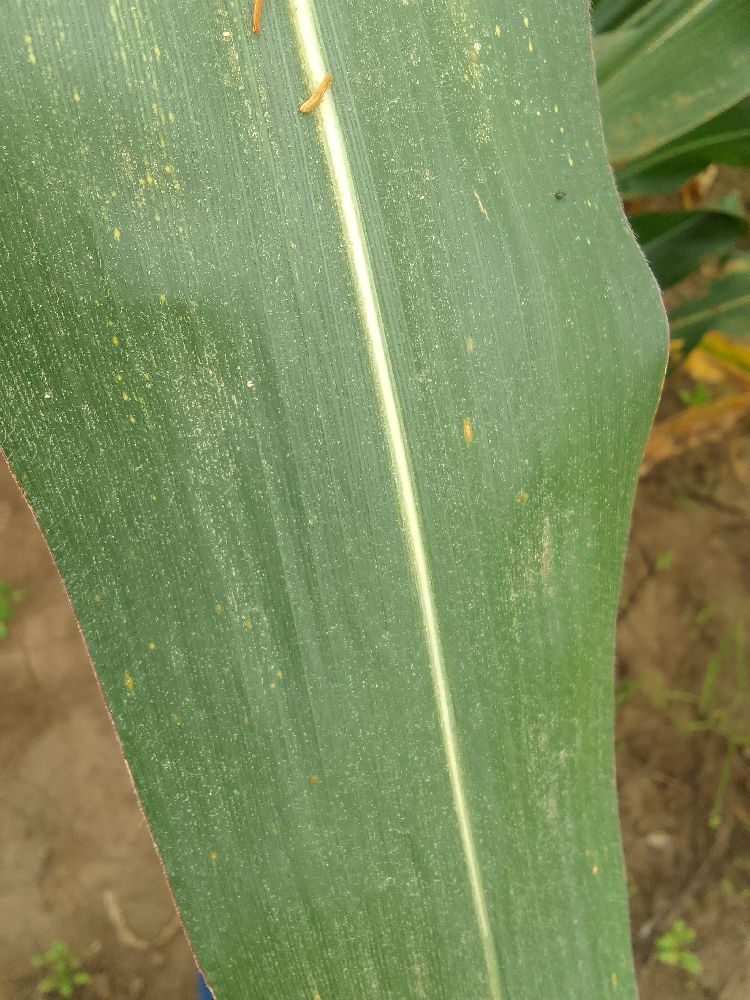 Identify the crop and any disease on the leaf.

maize, healthy
